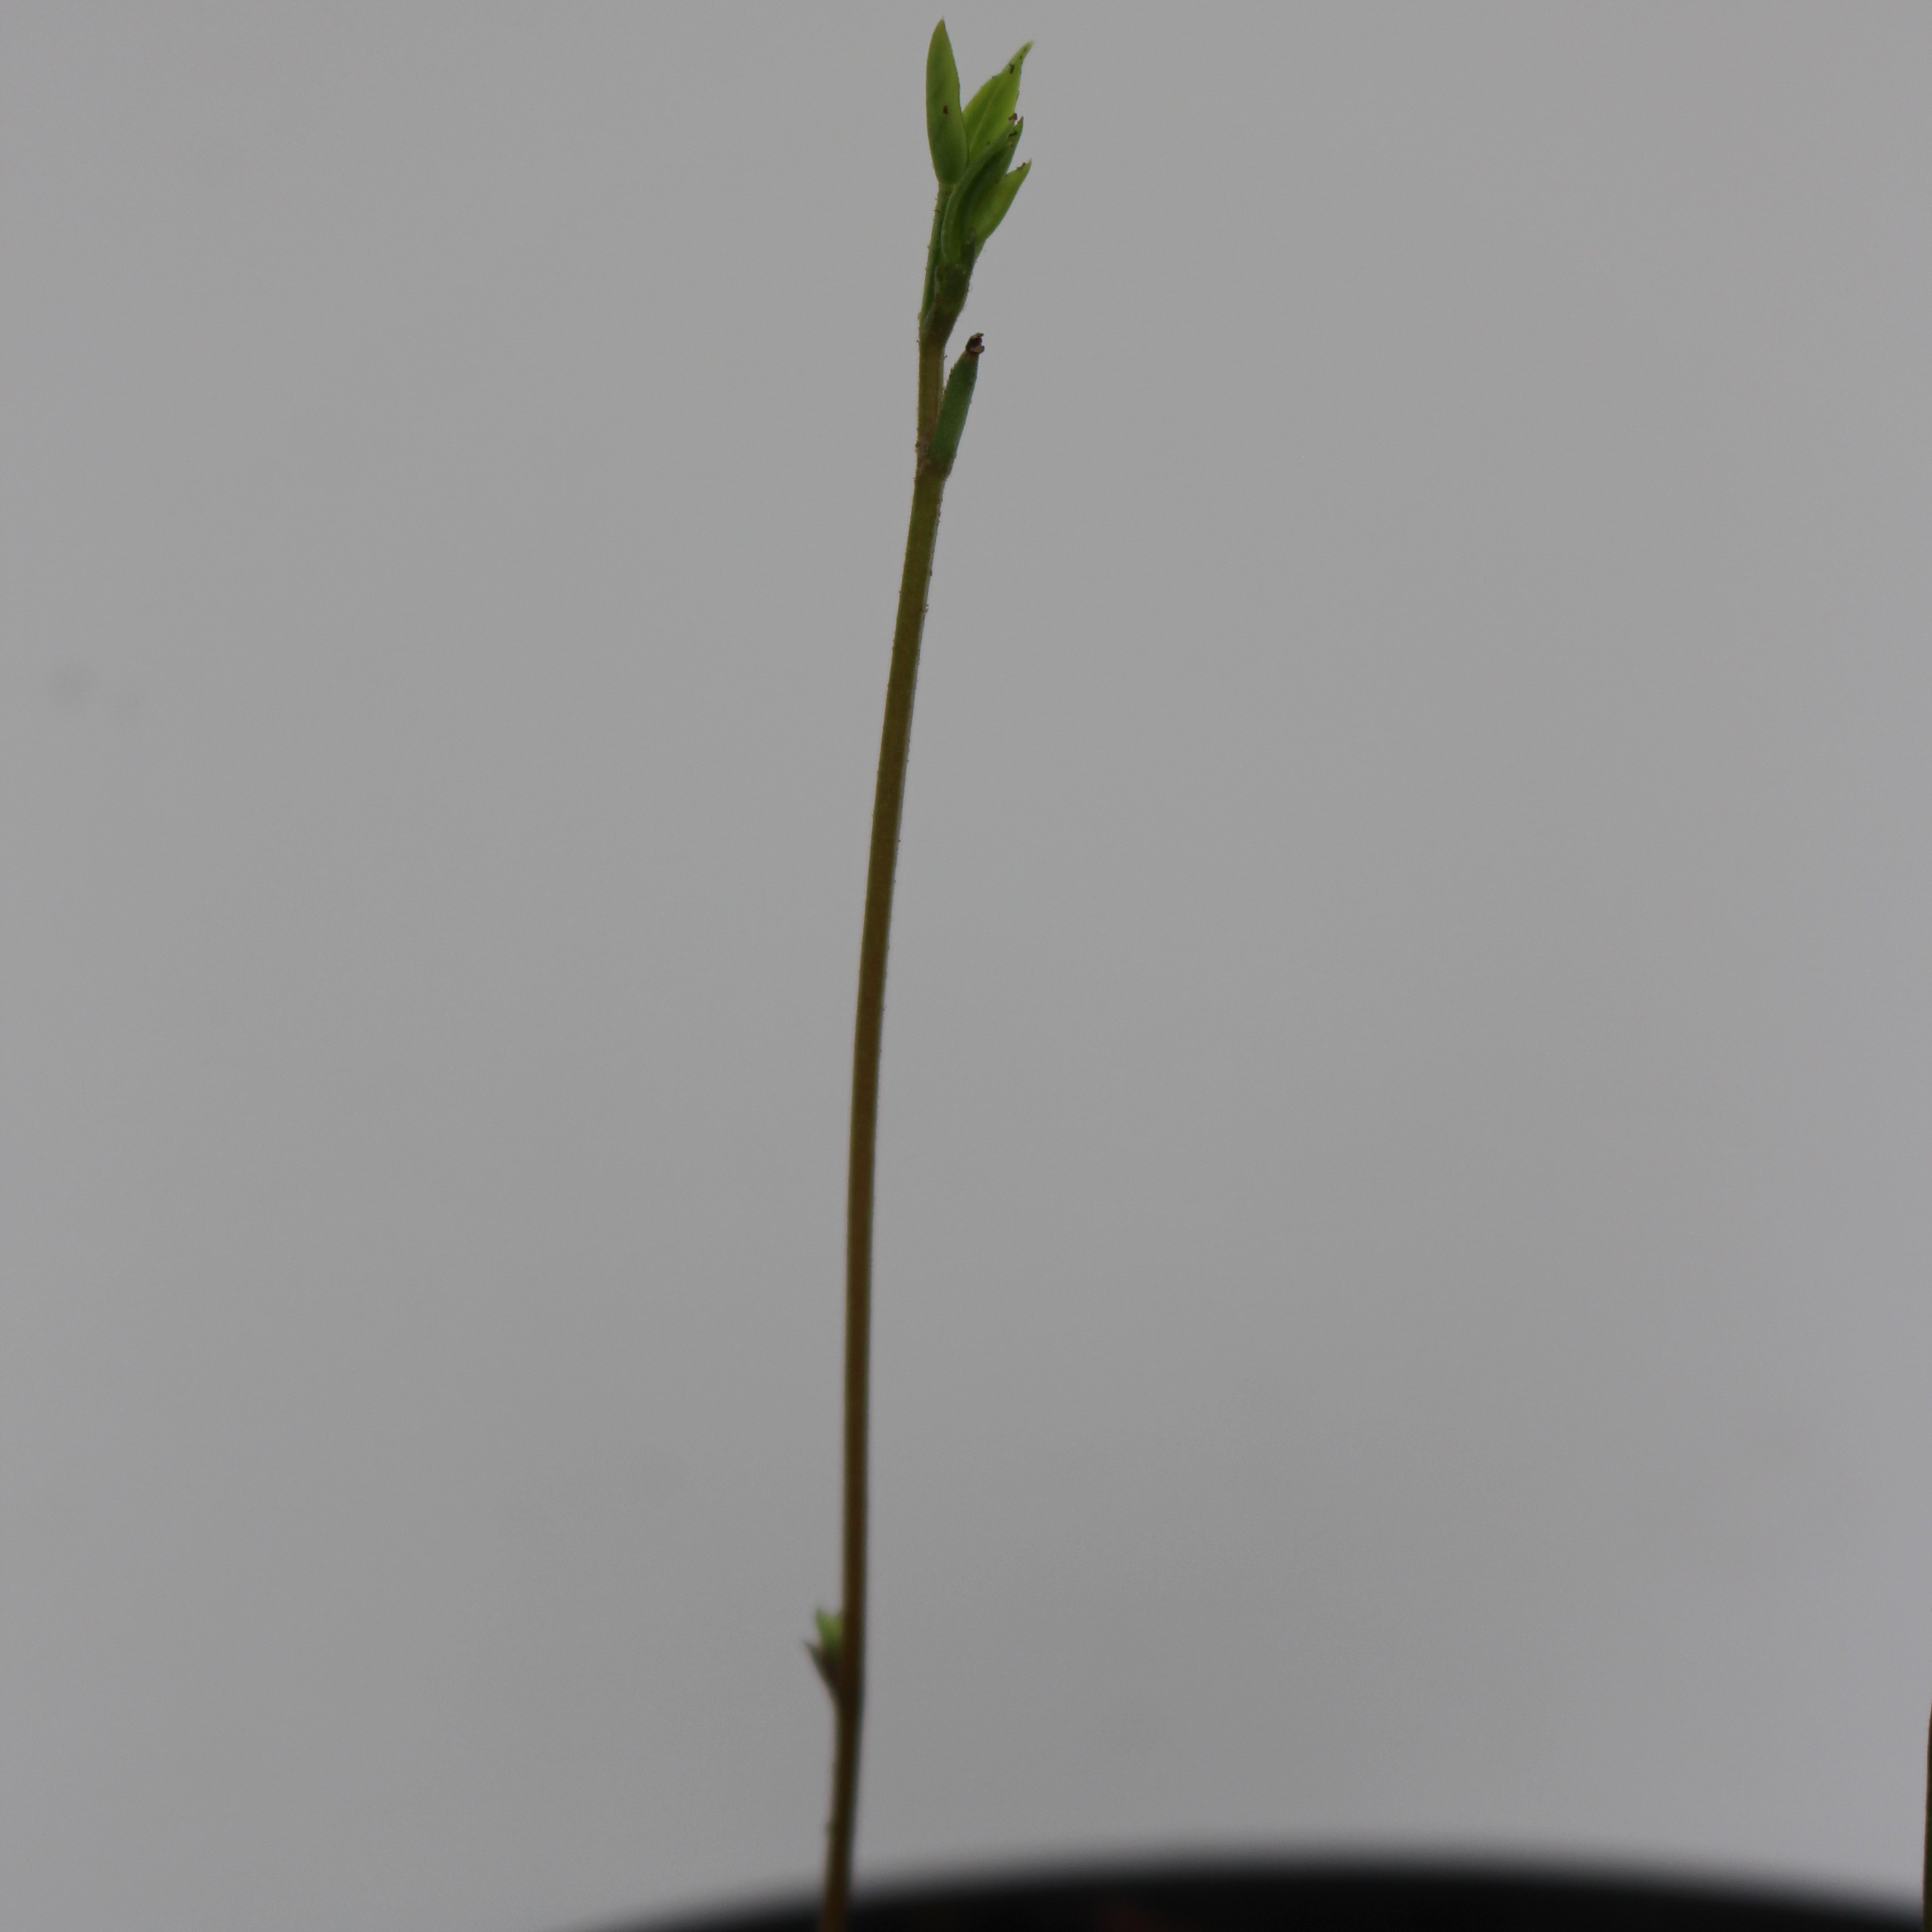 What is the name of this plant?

Vicia sativa
